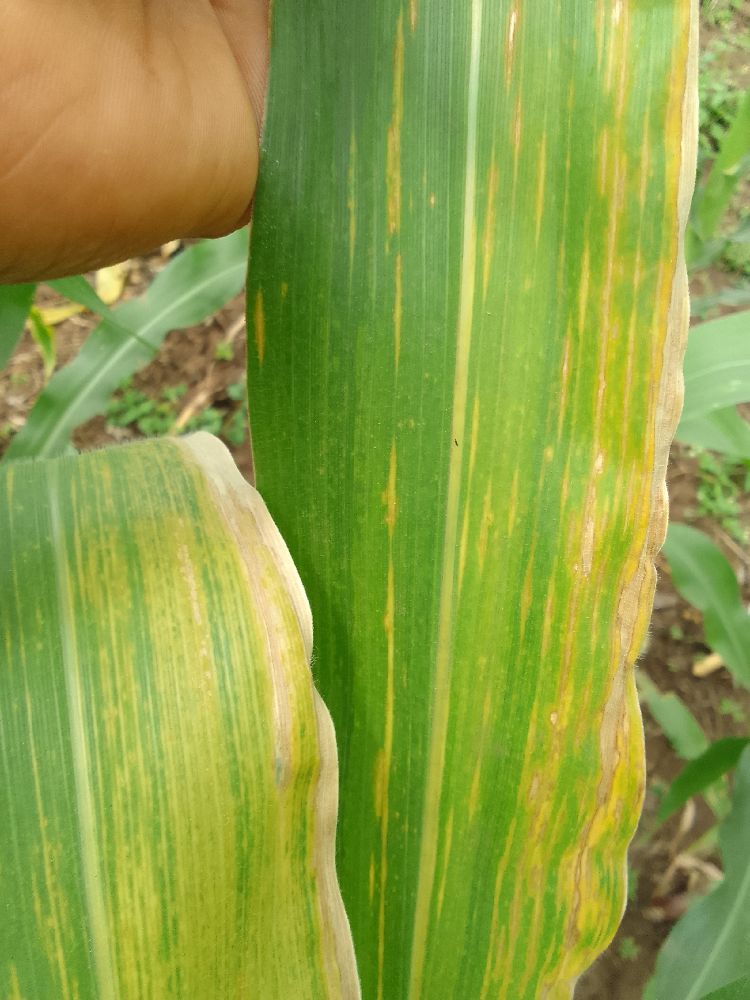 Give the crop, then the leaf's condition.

maize, maize lethal necrosis
